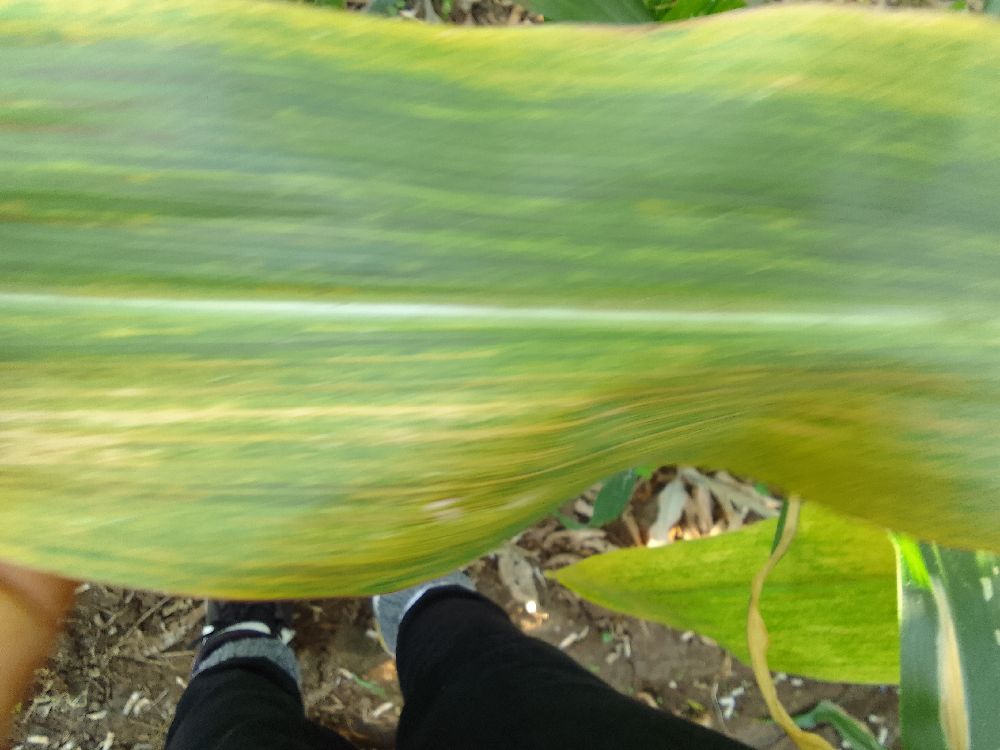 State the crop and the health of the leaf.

maize, maize lethal necrosis
